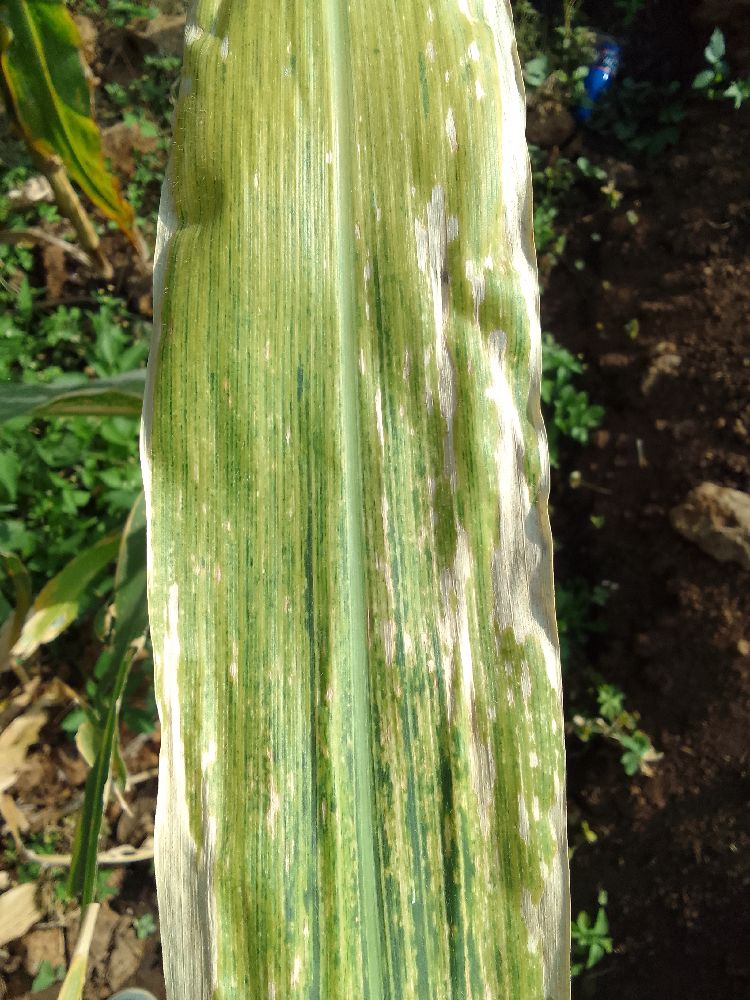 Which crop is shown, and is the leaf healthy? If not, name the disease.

maize, maize lethal necrosis
